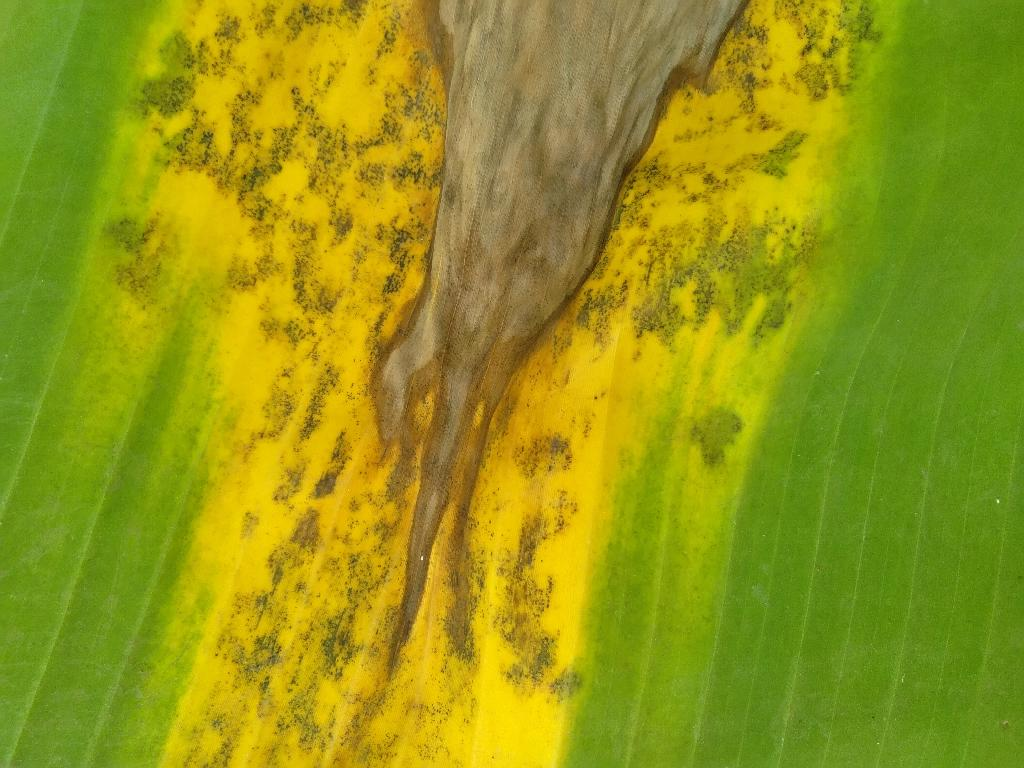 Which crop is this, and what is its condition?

banana, black sigatoka
